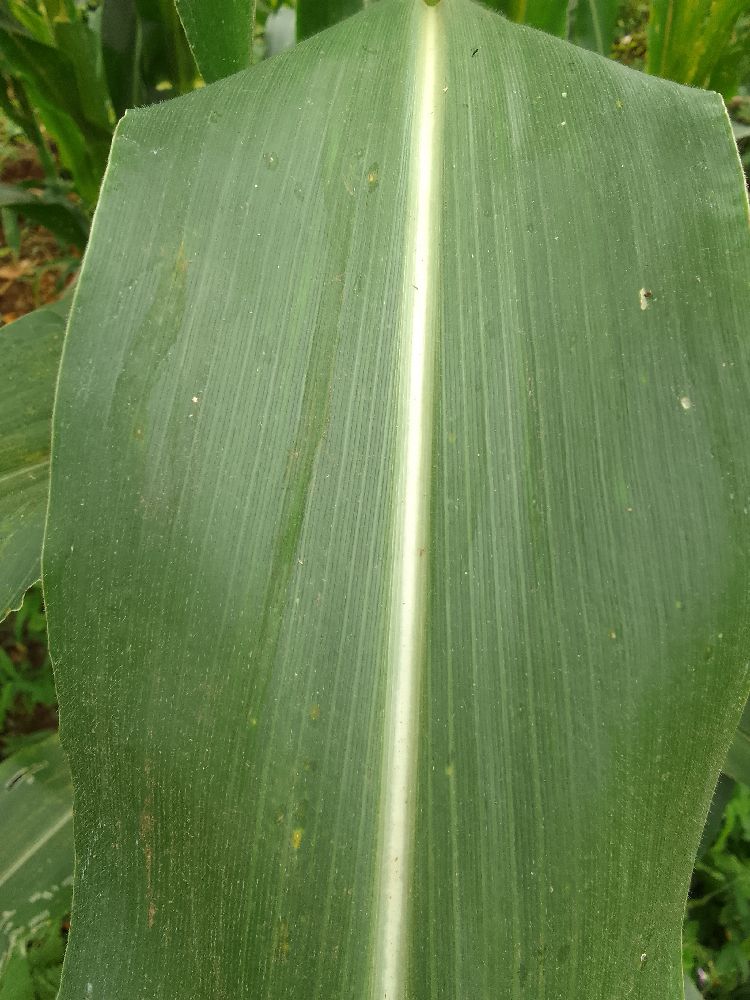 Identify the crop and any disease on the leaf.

maize, healthy
